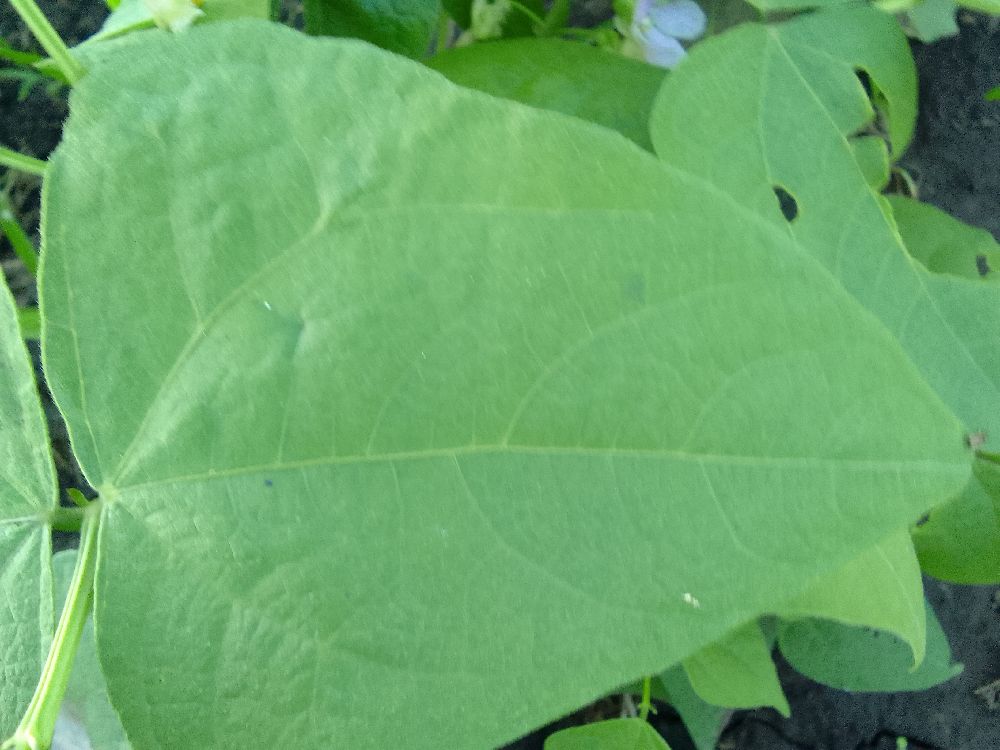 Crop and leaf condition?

common bean, healthy
